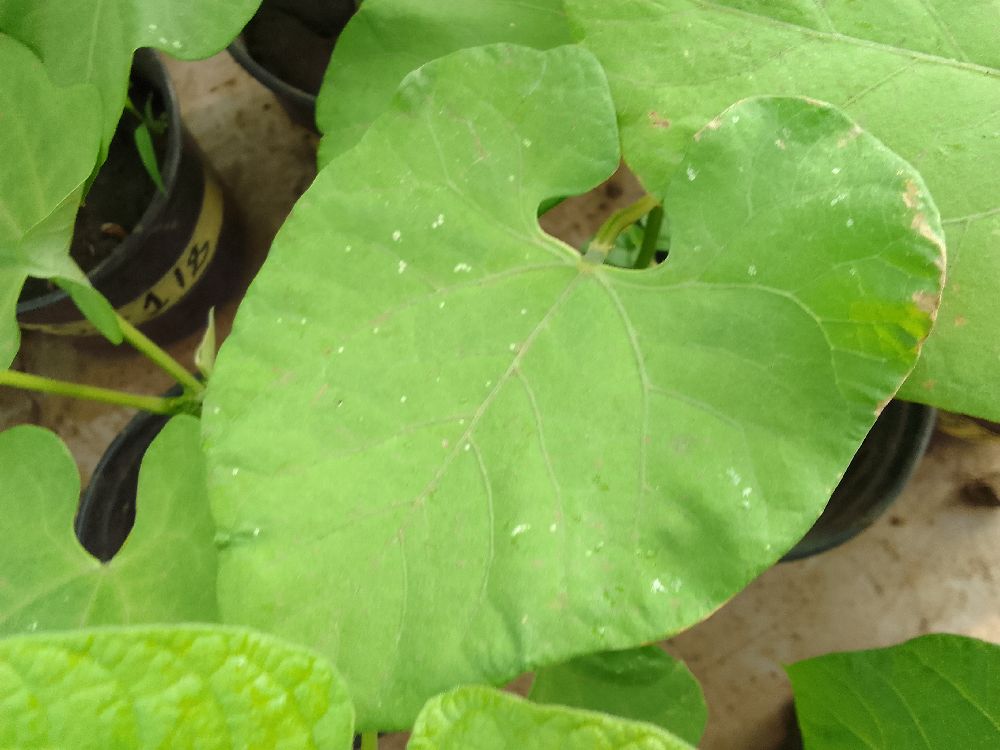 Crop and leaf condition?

common bean, healthy
